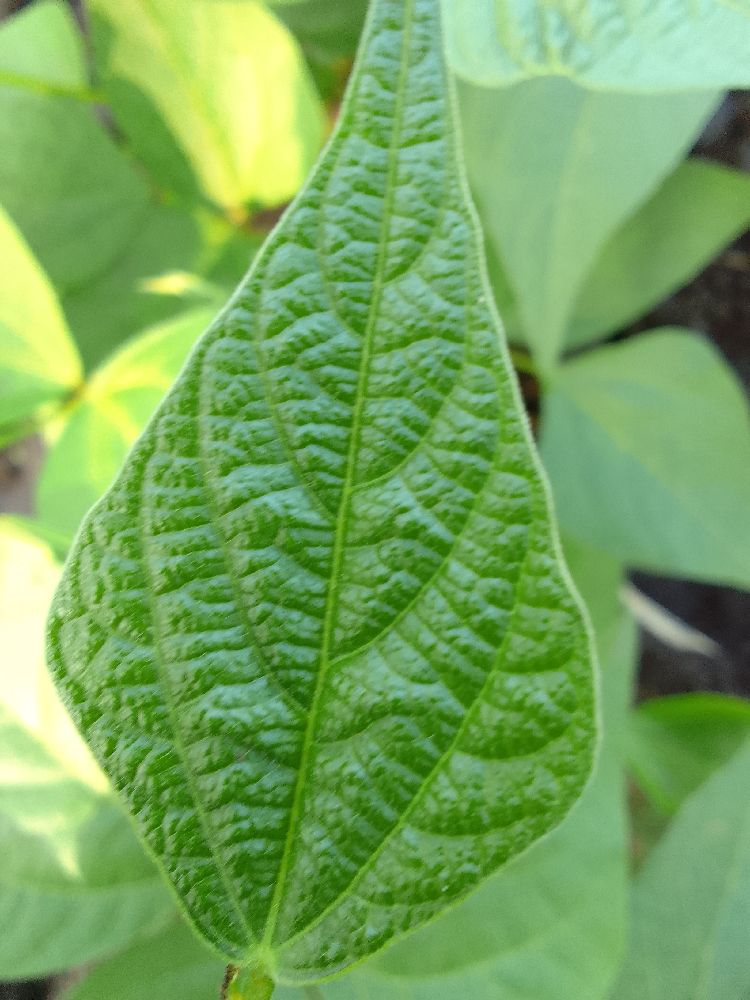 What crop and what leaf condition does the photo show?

common bean, healthy
